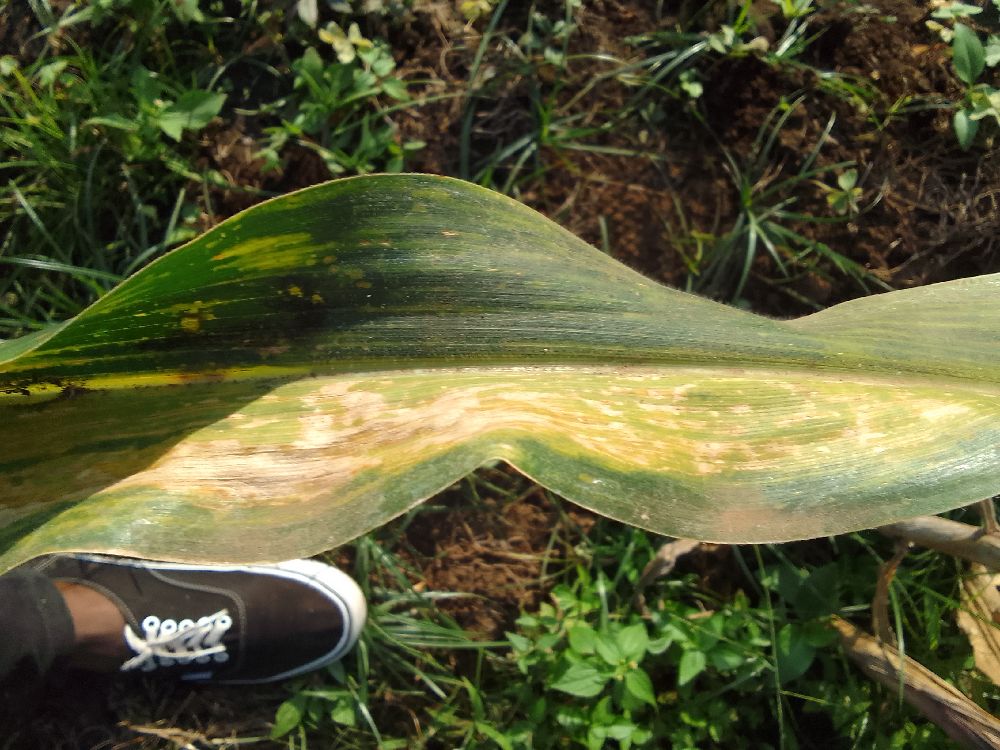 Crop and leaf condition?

maize, maize lethal necrosis
